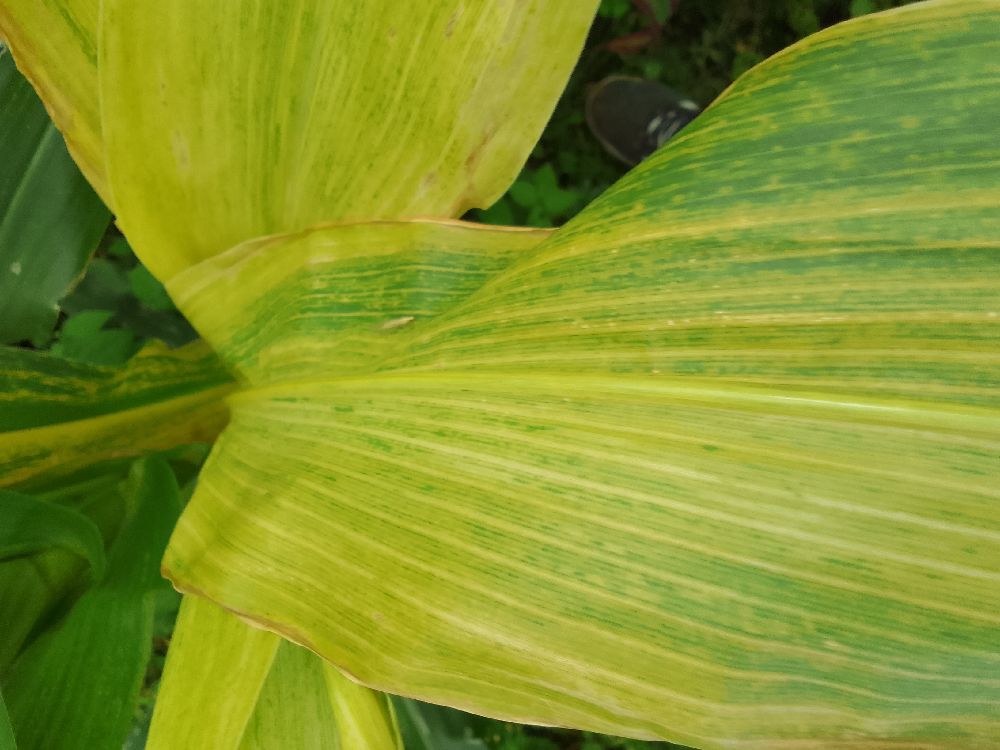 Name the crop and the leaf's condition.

maize, maize lethal necrosis
